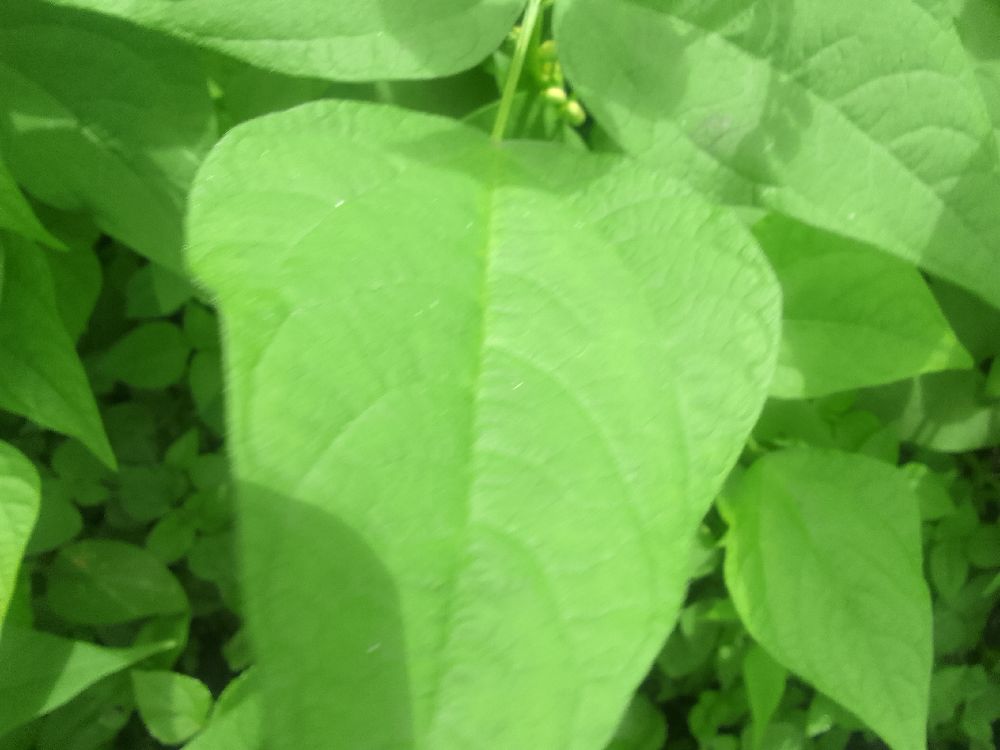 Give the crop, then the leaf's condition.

common bean, healthy
